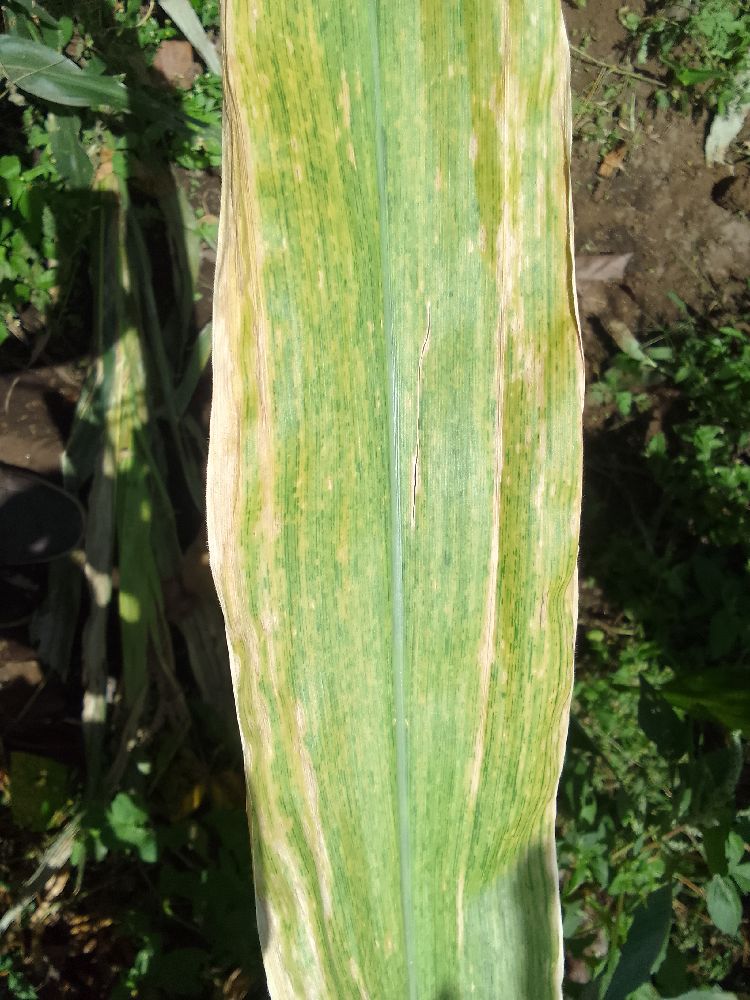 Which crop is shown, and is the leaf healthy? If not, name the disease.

maize, maize lethal necrosis
